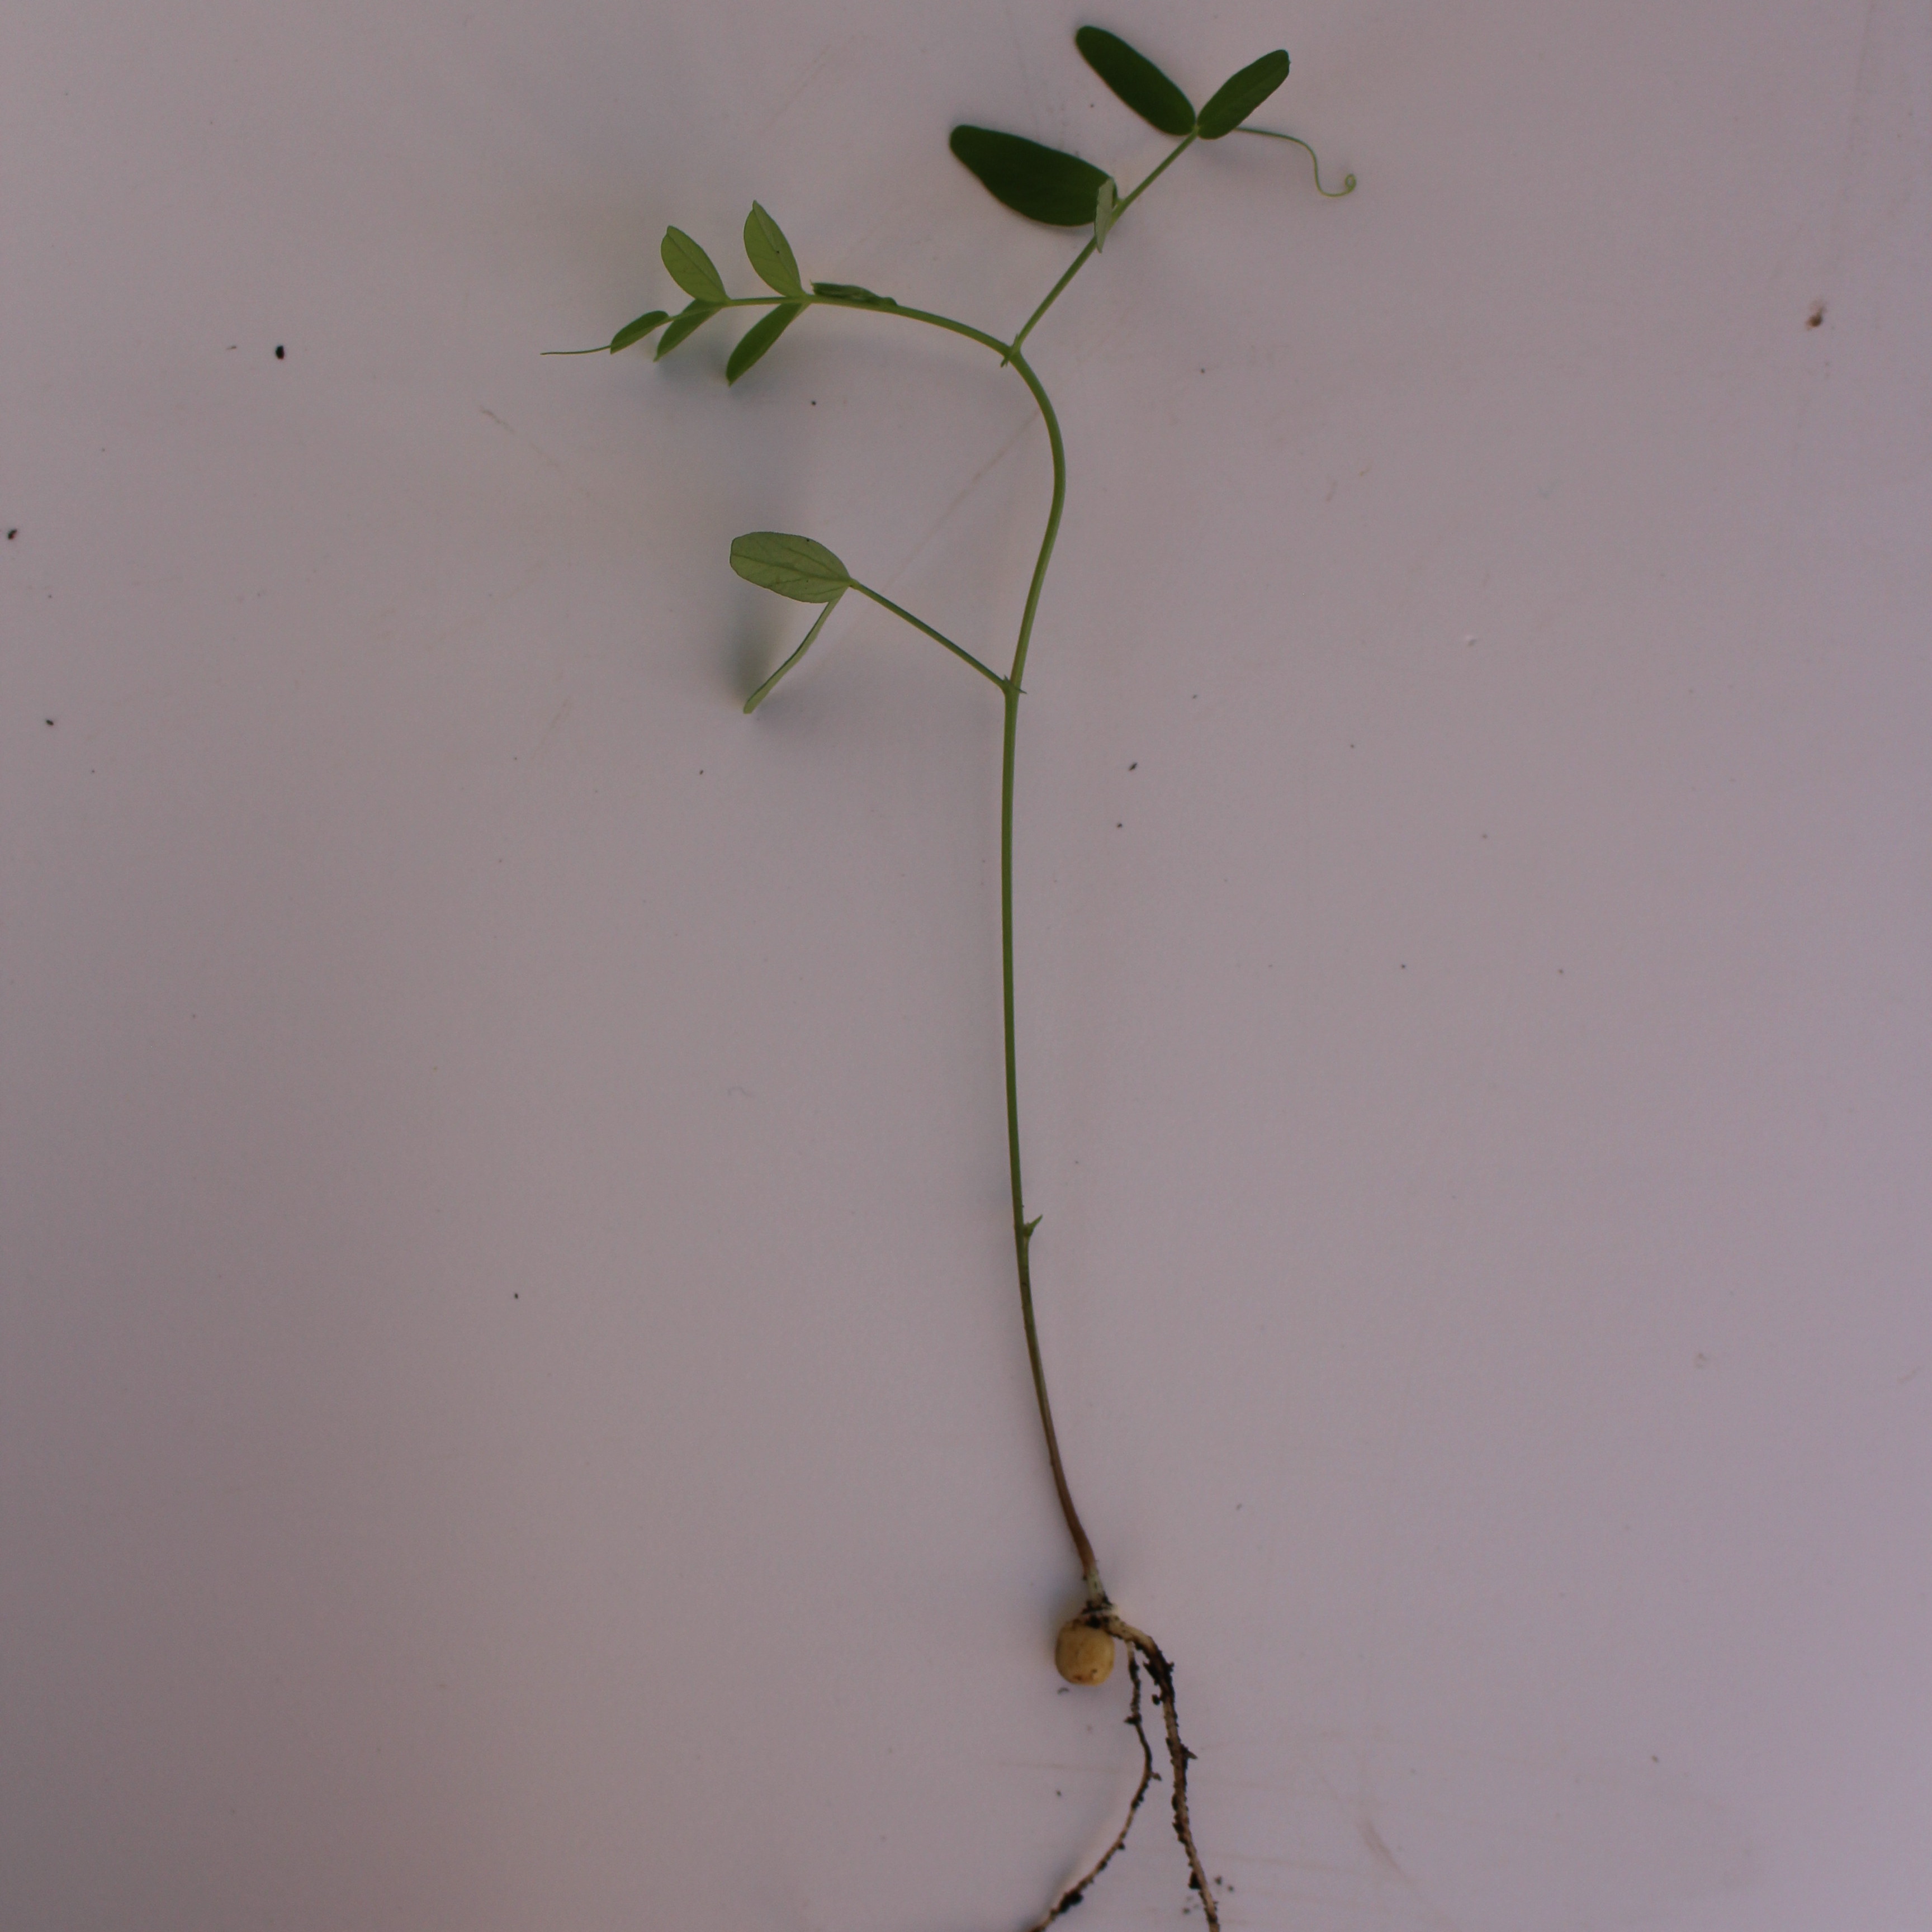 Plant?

Vicia sativa
